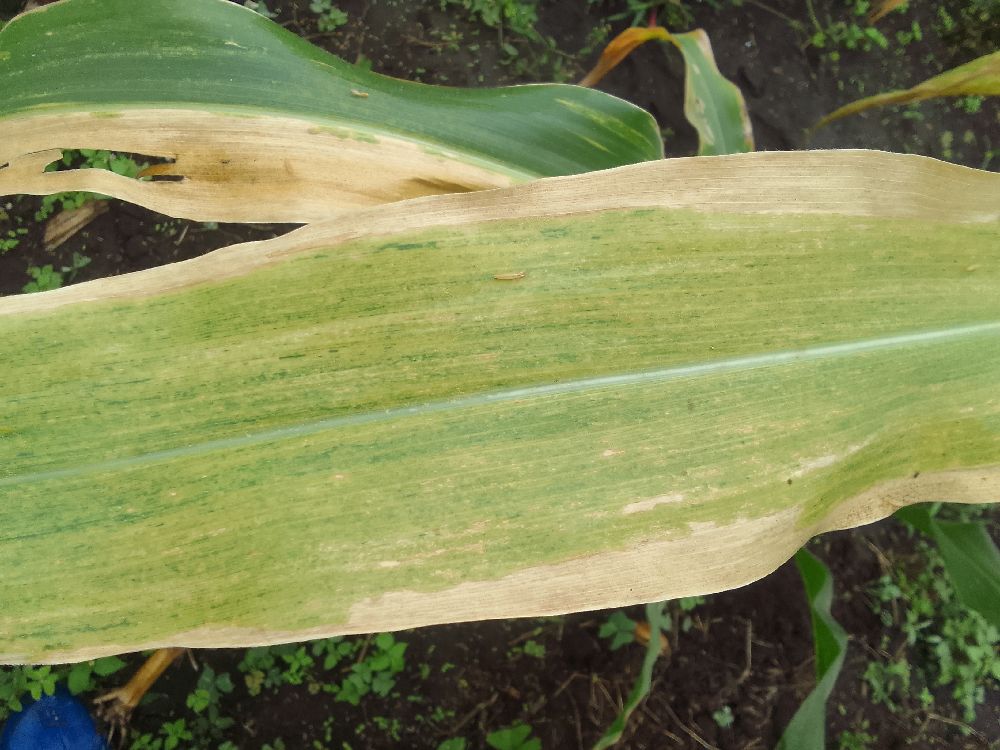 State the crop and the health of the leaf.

maize, maize lethal necrosis
